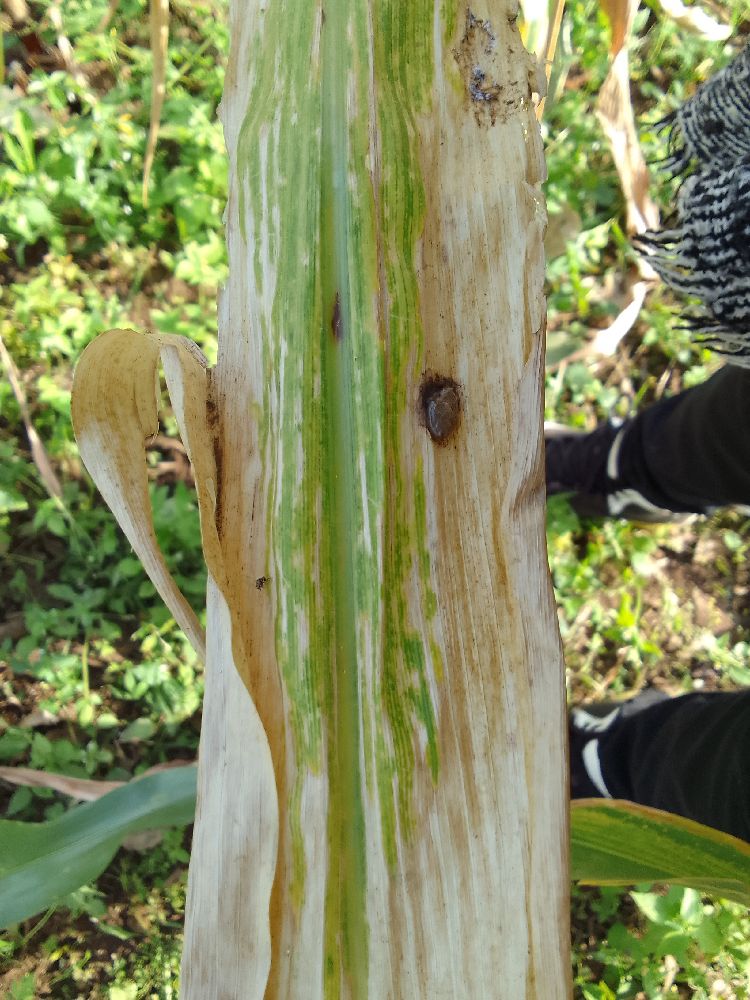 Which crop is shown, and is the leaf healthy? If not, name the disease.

maize, maize lethal necrosis
